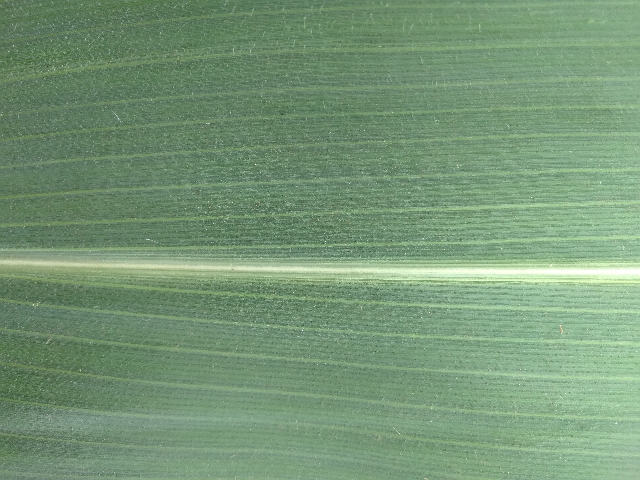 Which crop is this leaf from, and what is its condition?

maize, healthy
